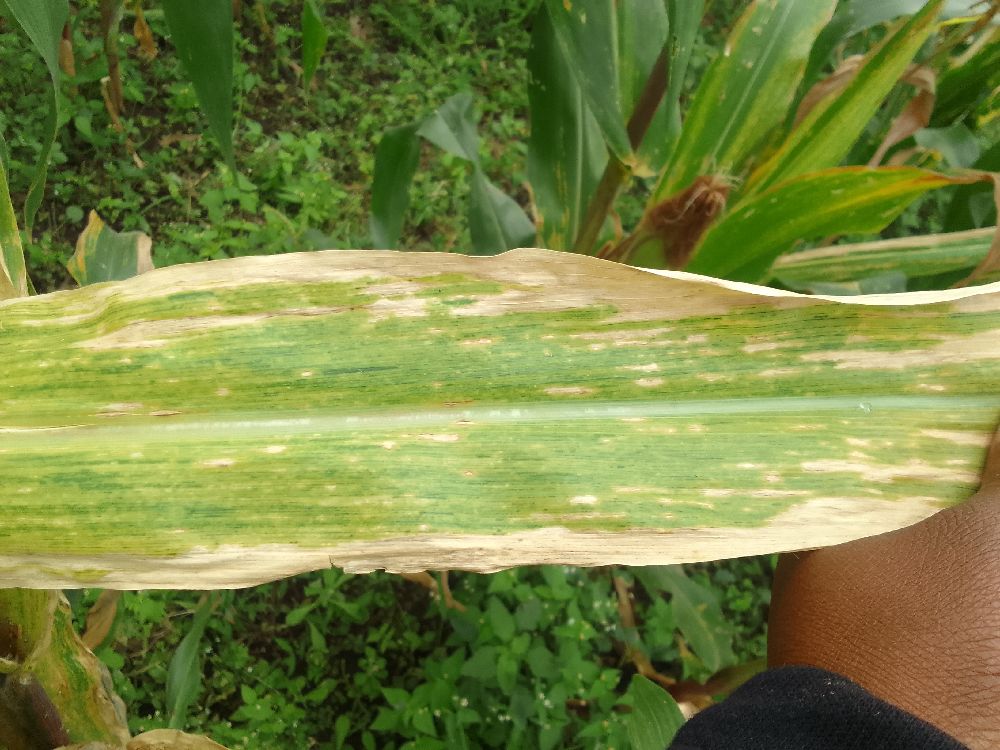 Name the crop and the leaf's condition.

maize, maize lethal necrosis
